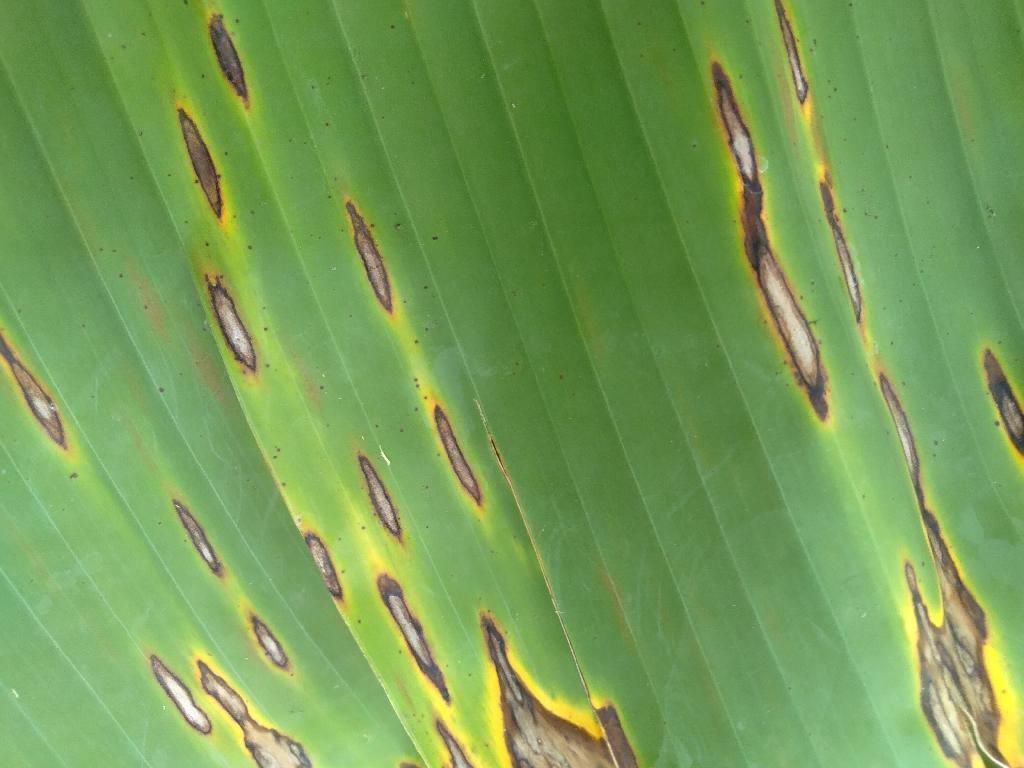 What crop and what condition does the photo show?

banana, black sigatoka
